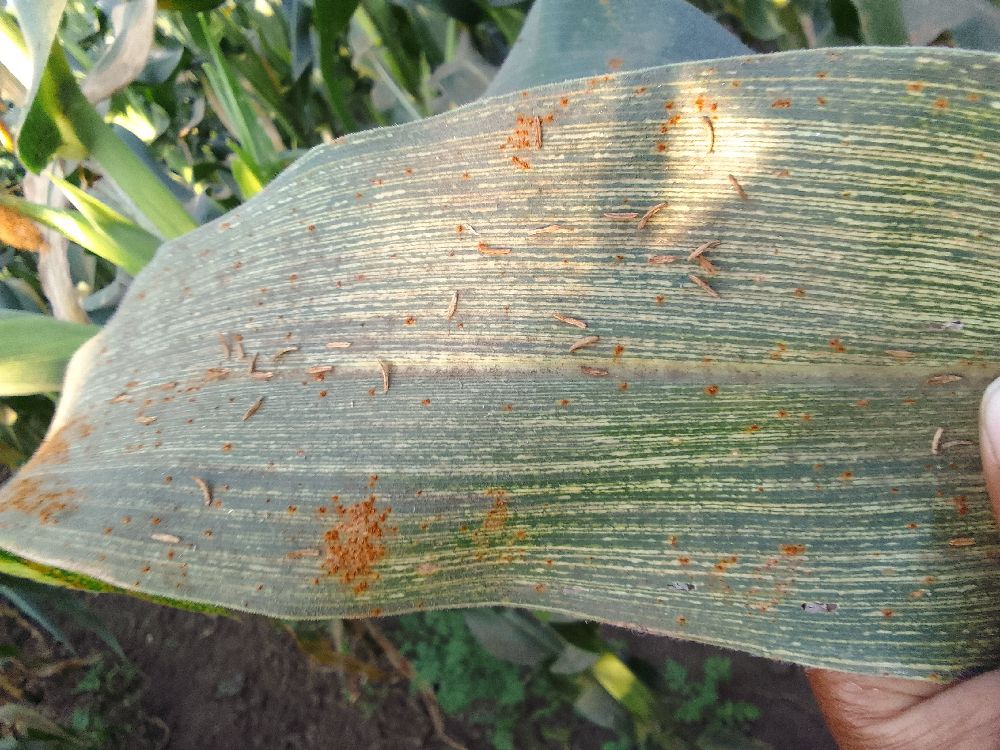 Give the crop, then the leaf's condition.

maize, maize streak virus
